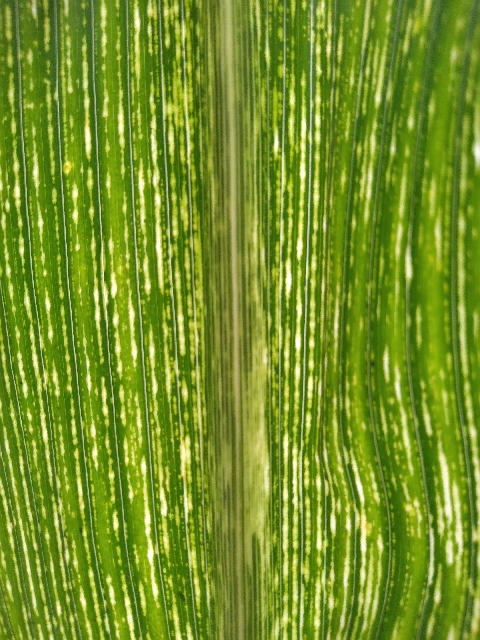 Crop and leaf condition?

maize, maize streak virus
